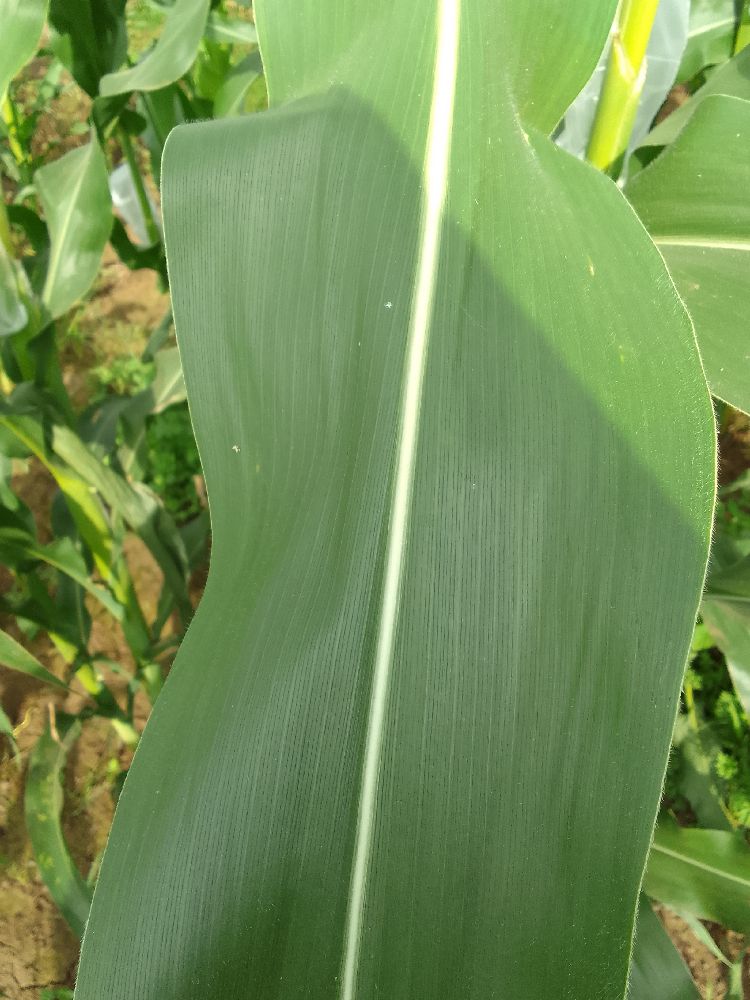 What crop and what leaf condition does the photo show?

maize, healthy
